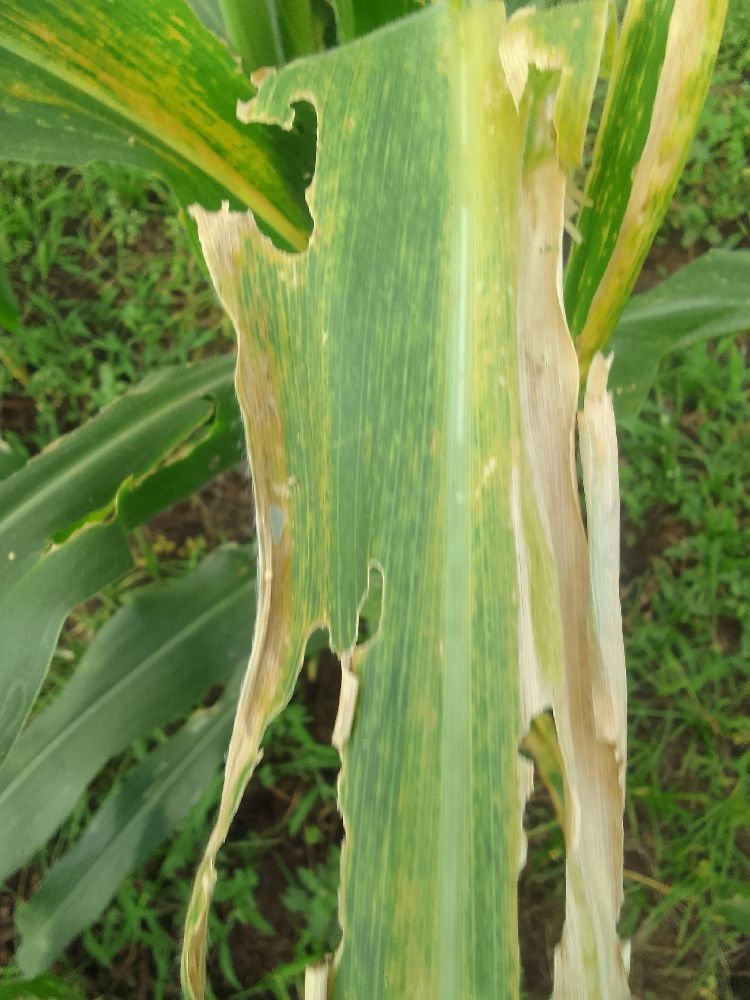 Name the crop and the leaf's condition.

maize, maize lethal necrosis
